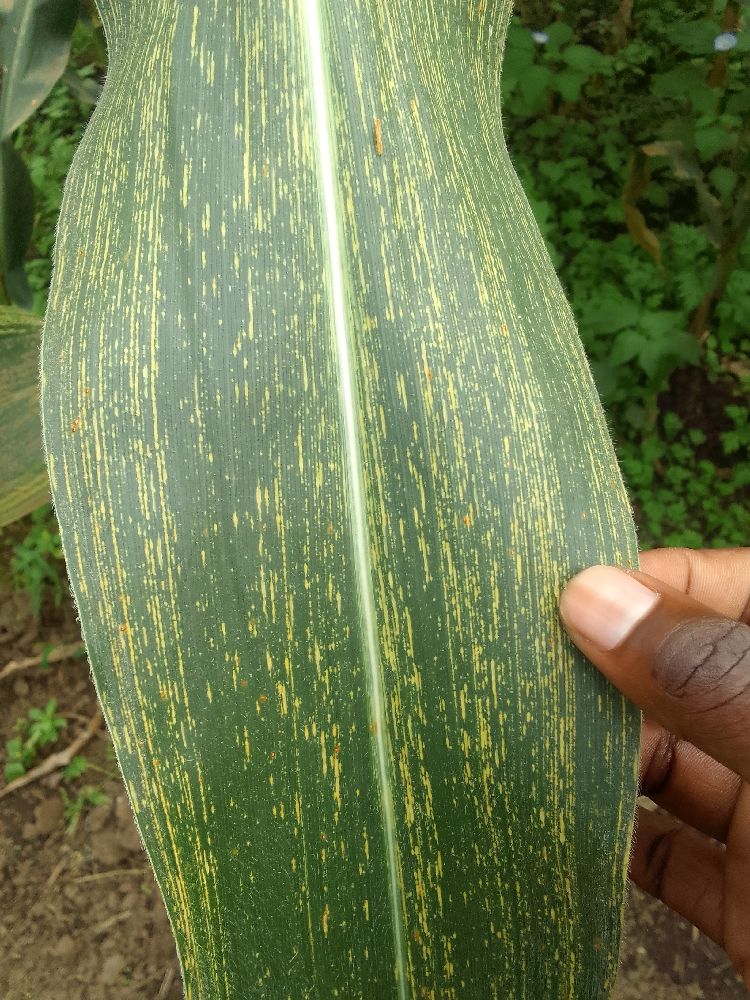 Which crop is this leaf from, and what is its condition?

maize, maize streak virus
